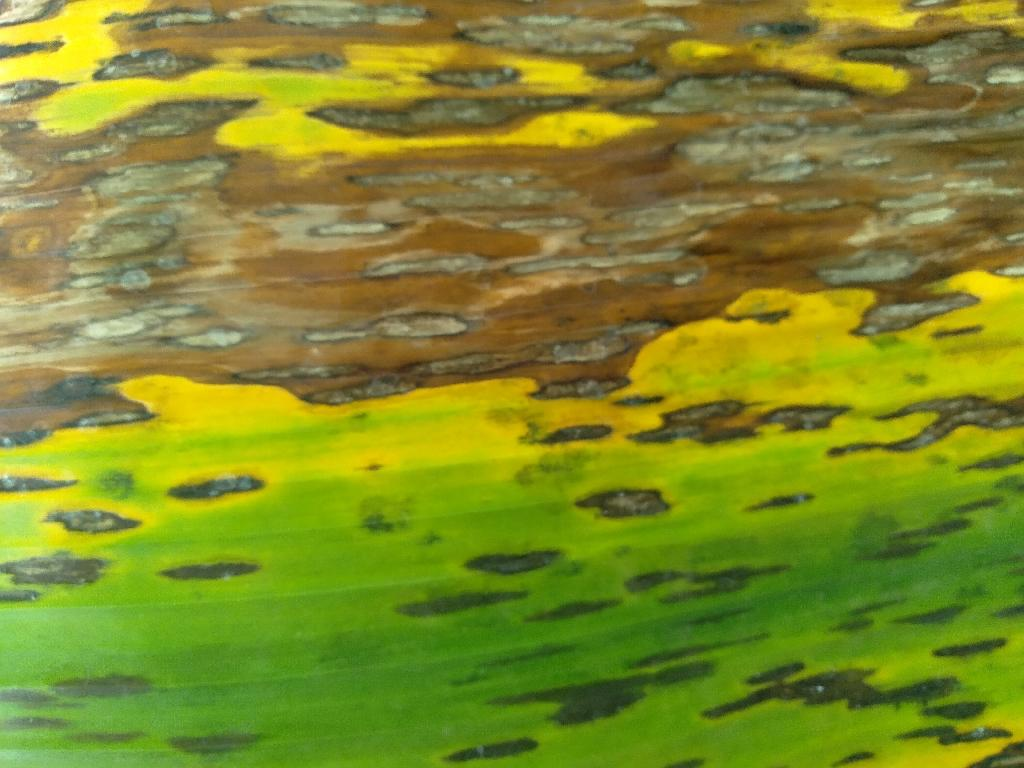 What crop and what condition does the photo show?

banana, black sigatoka
